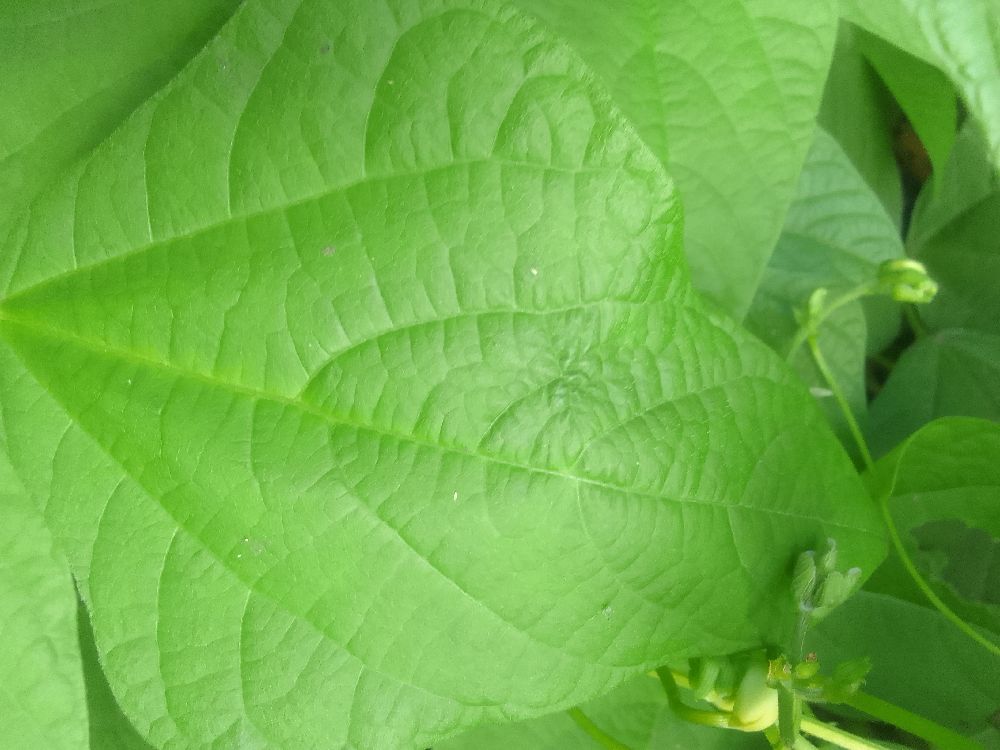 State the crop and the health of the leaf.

common bean, healthy
